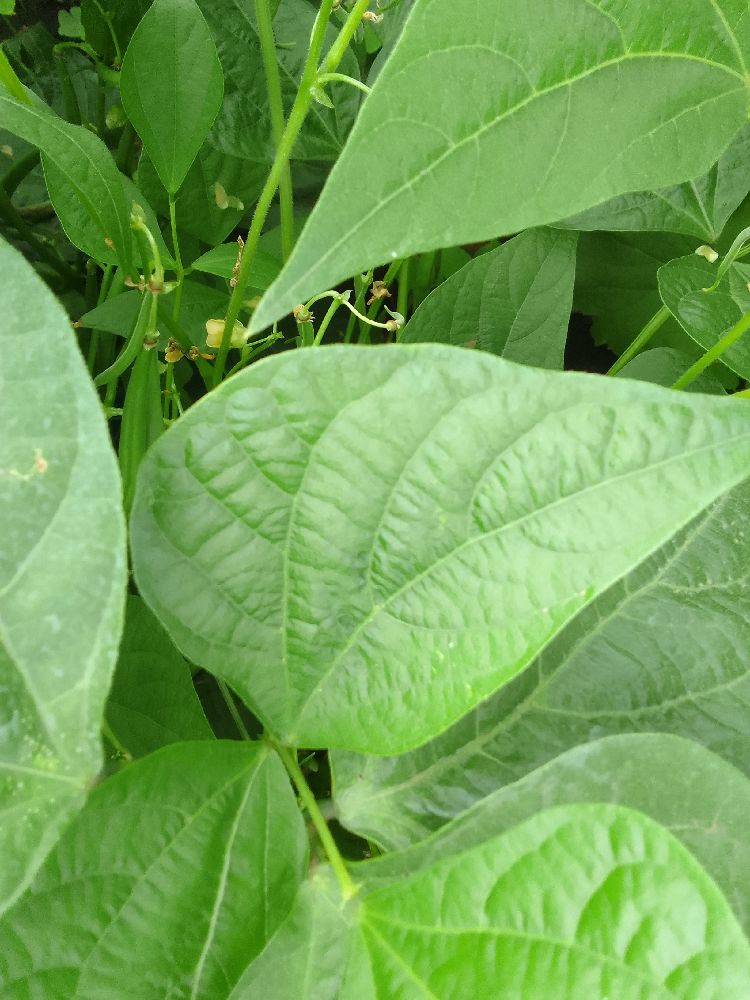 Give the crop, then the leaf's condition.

common bean, healthy
